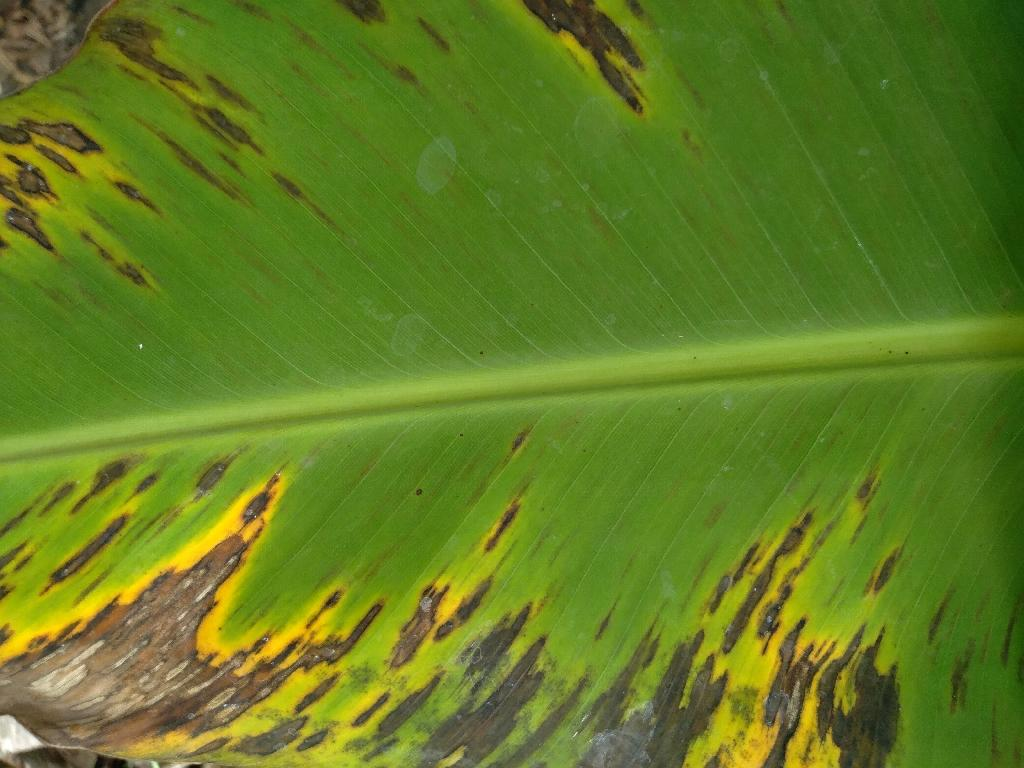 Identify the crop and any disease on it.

banana, black sigatoka
